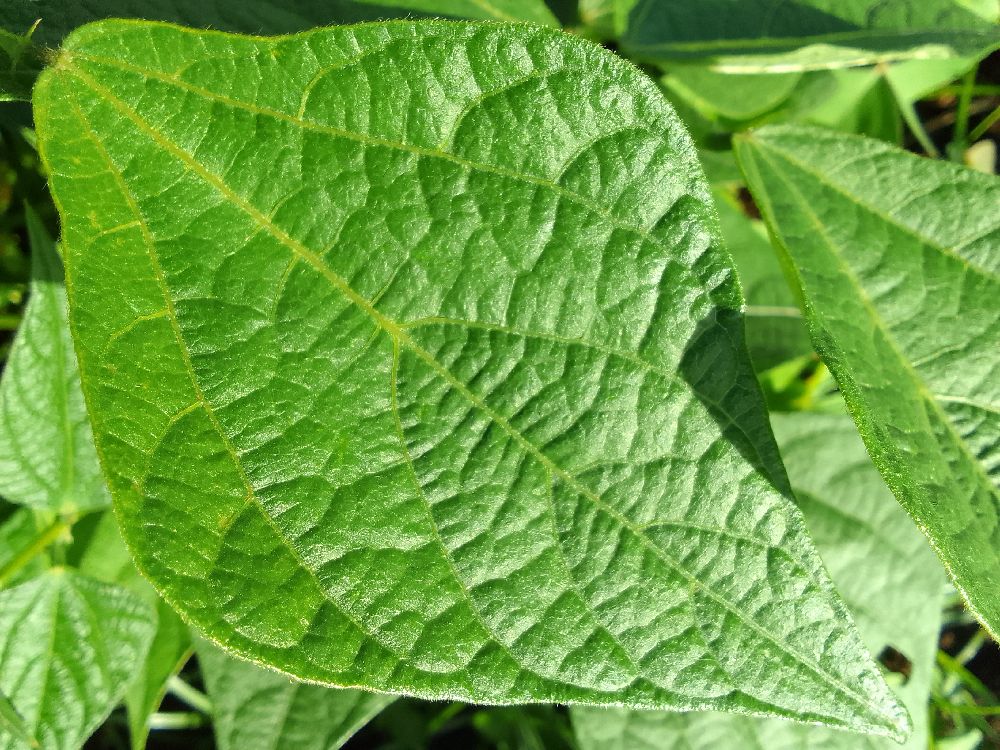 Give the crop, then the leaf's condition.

common bean, healthy
